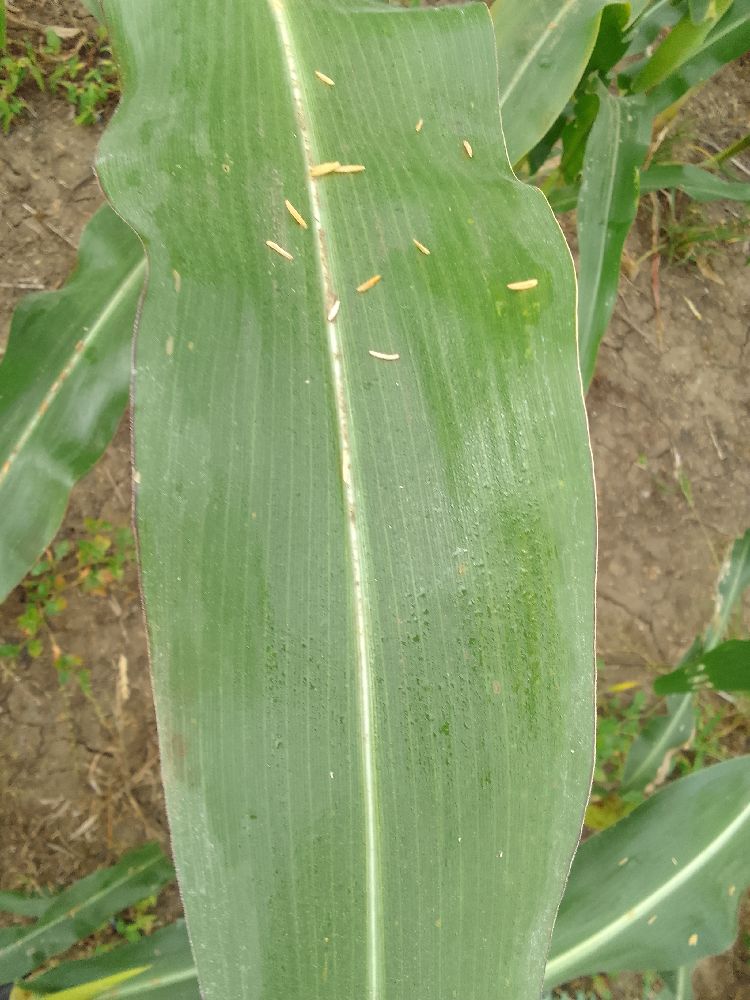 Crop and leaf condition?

maize, healthy
